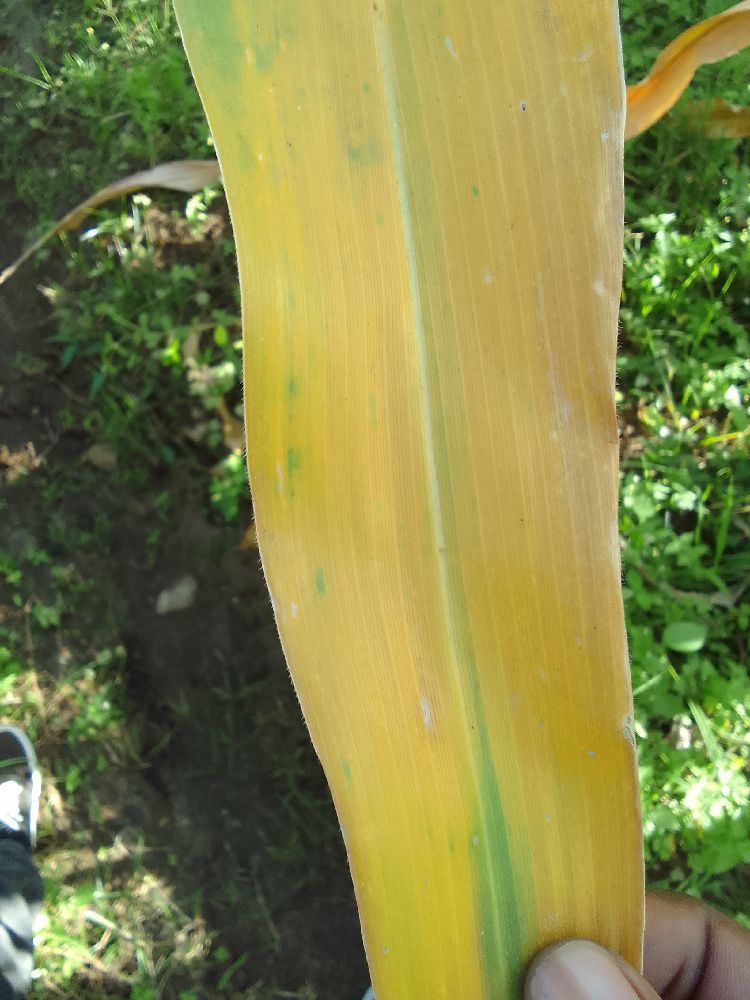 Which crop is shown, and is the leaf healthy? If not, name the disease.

maize, maize lethal necrosis
